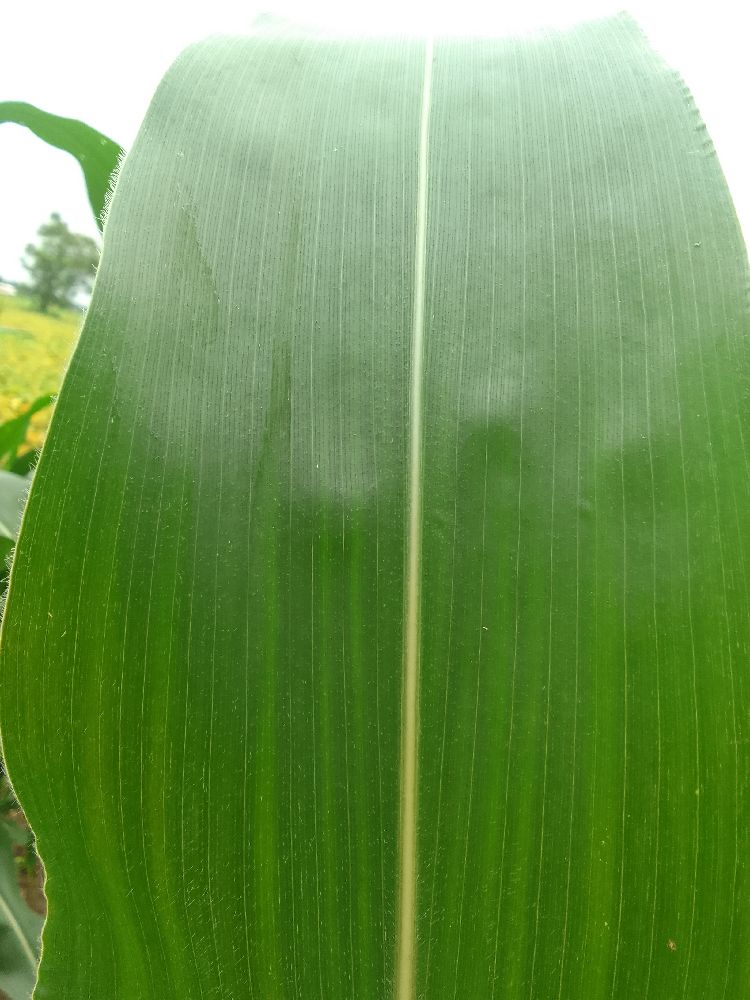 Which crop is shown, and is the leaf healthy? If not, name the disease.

maize, healthy
